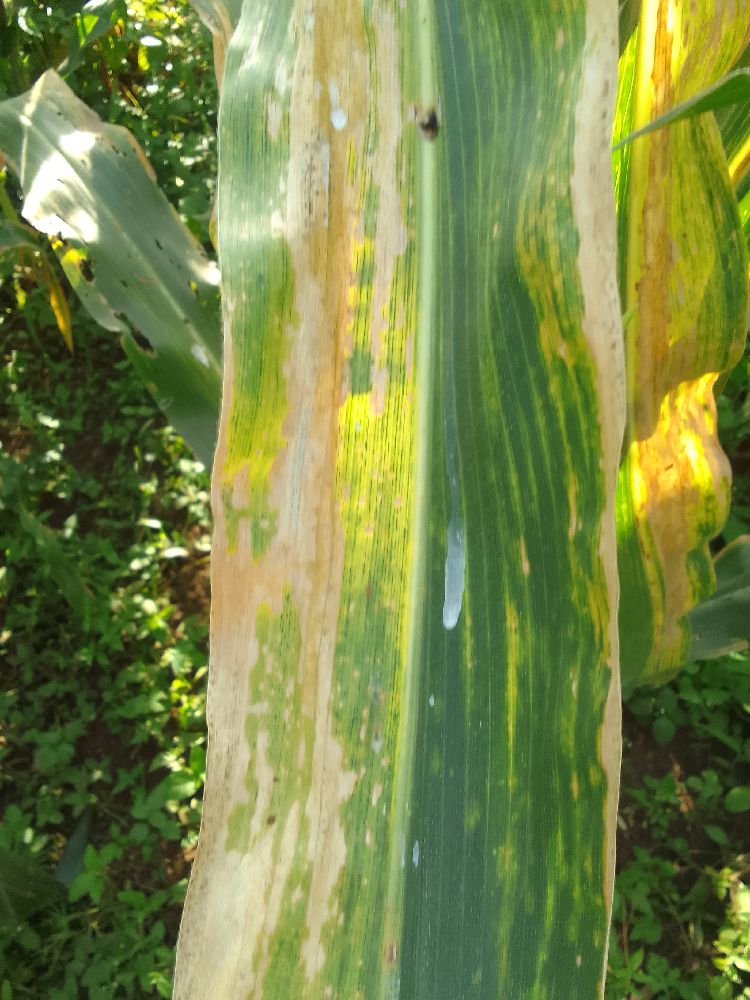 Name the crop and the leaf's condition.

maize, maize lethal necrosis
